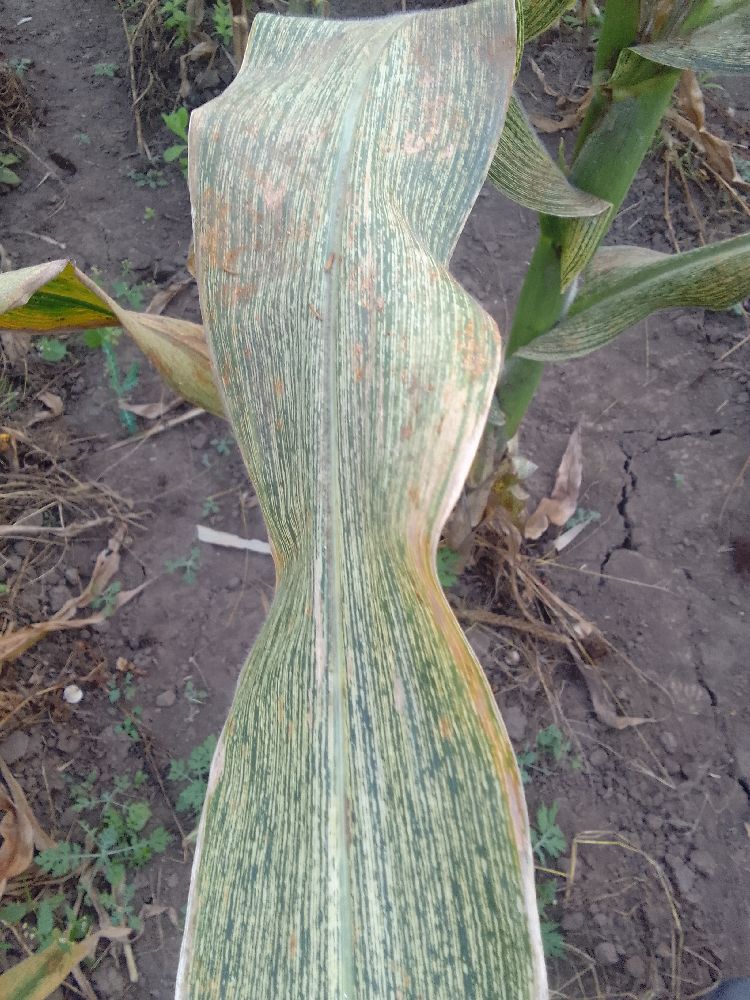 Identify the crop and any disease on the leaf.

maize, maize streak virus
